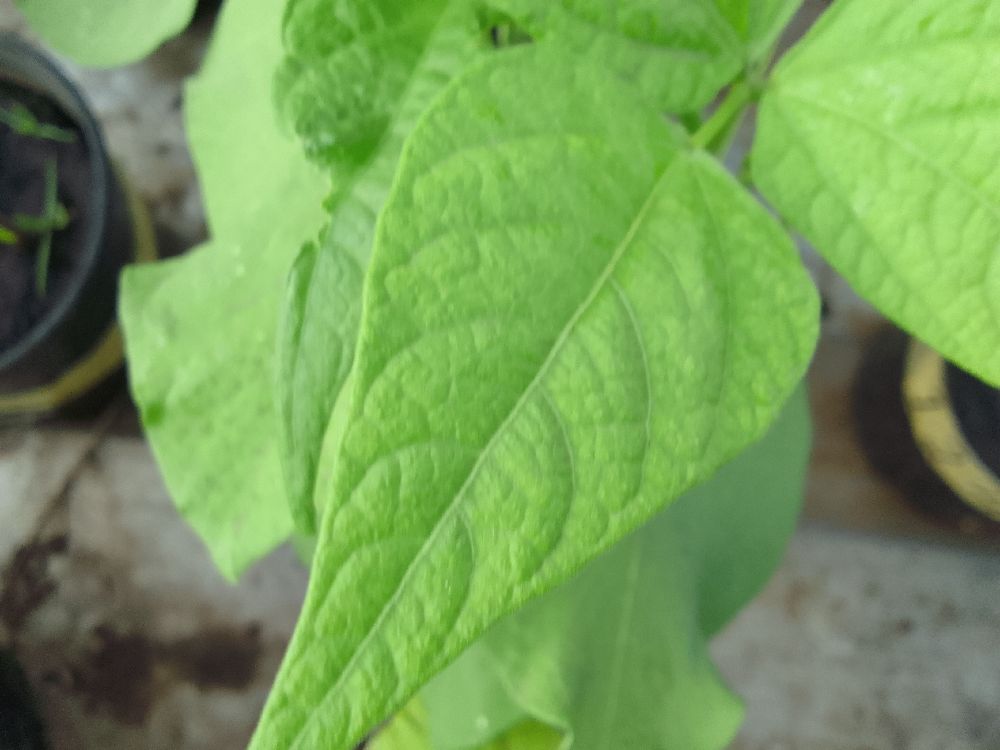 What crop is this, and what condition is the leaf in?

common bean, healthy
